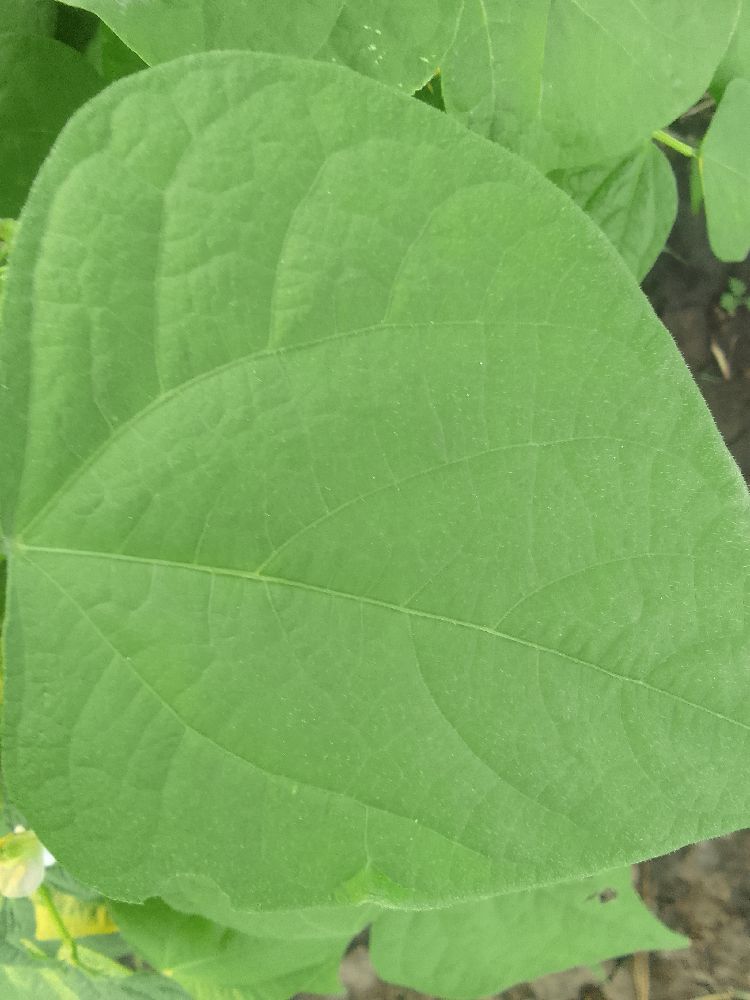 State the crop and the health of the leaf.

common bean, healthy
